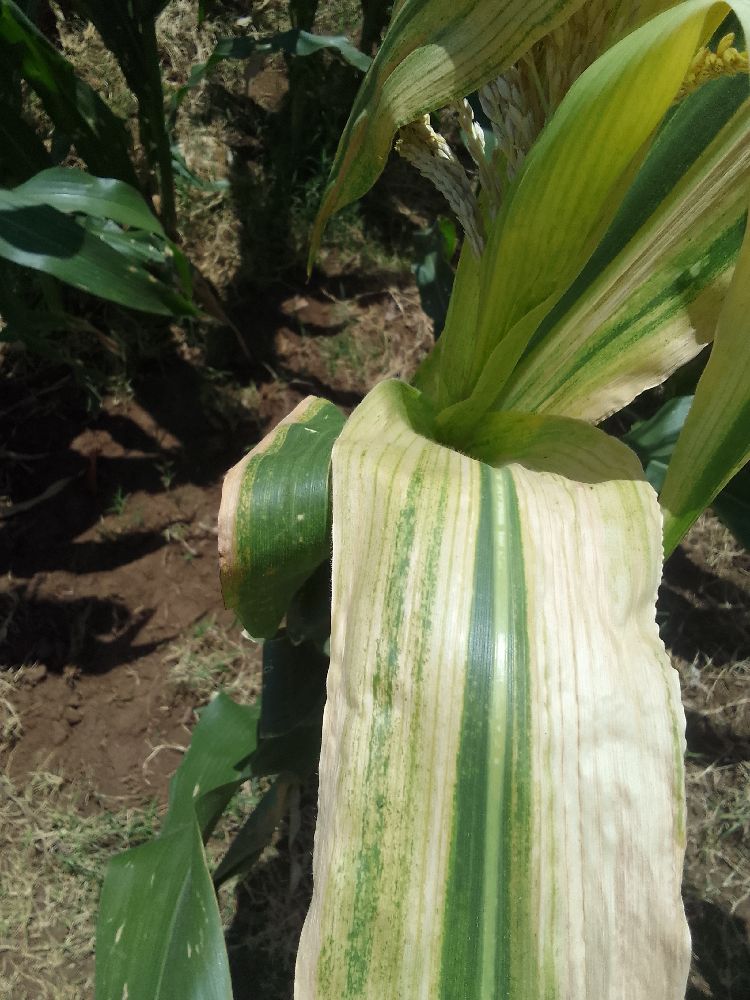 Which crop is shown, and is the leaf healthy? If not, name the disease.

maize, maize lethal necrosis
